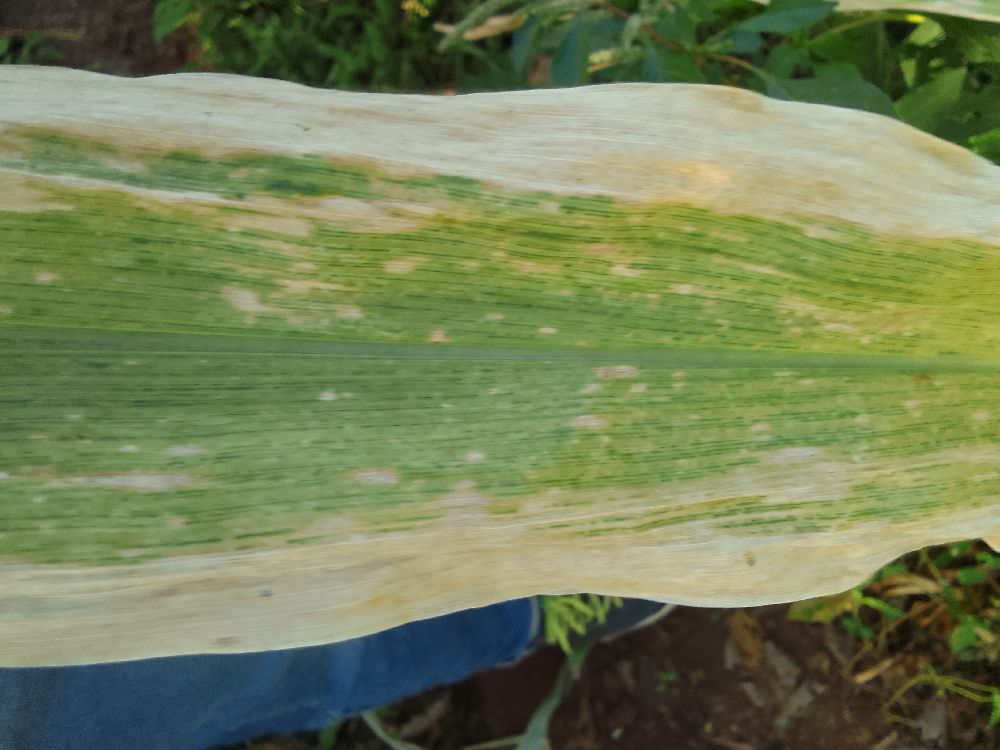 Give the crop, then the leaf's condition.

maize, maize lethal necrosis
